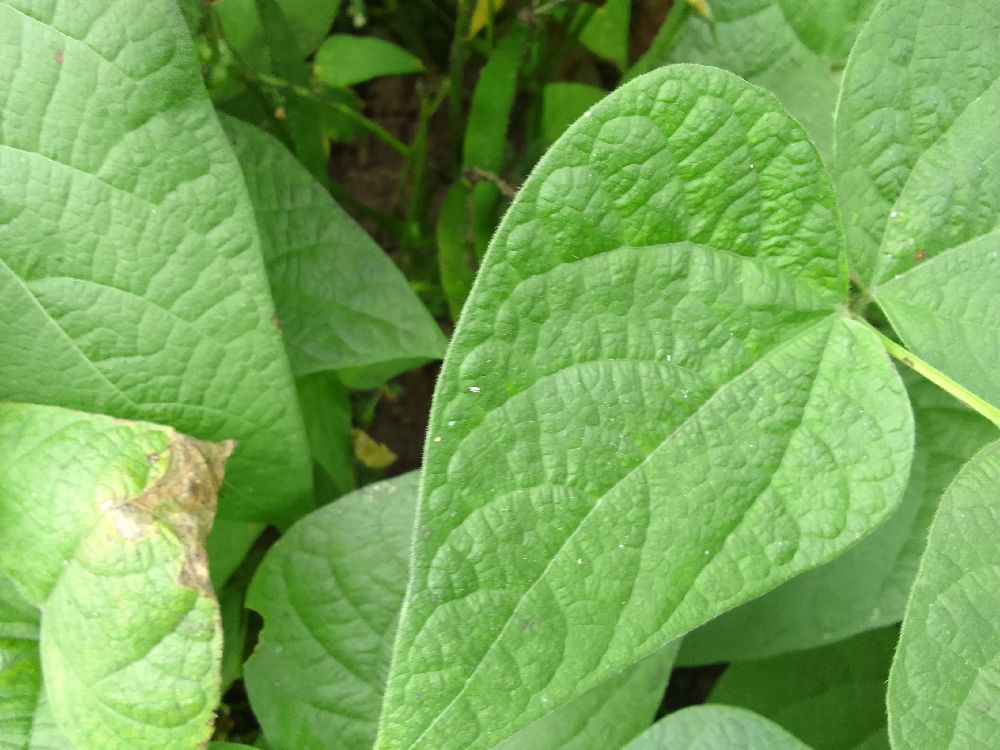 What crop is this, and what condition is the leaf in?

common bean, healthy
